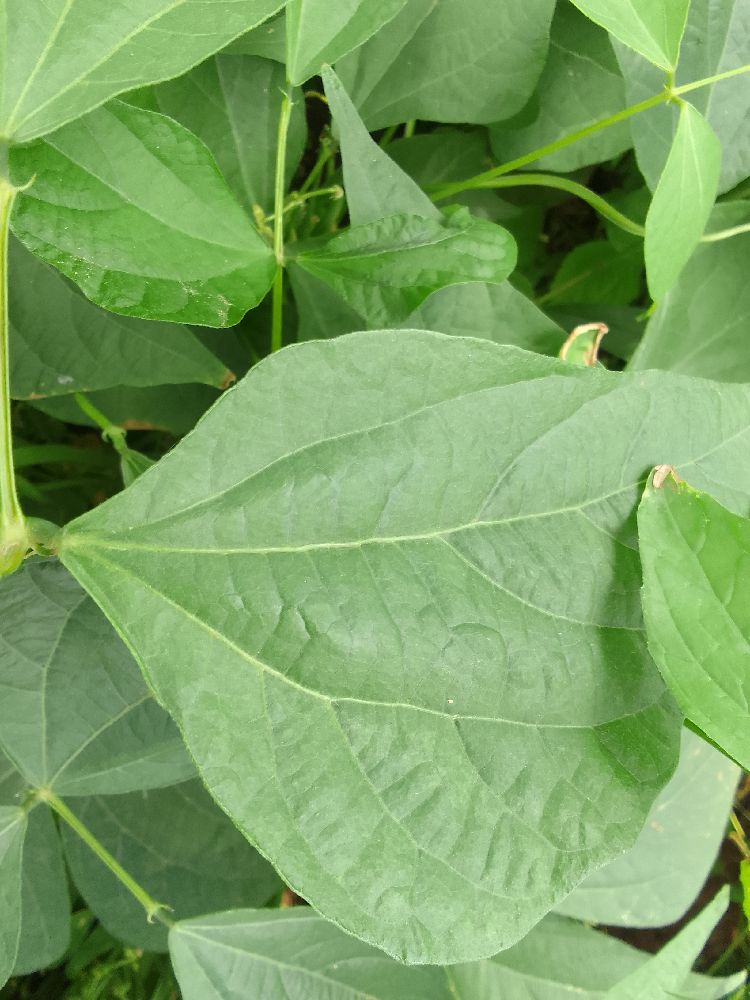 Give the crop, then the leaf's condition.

common bean, healthy
